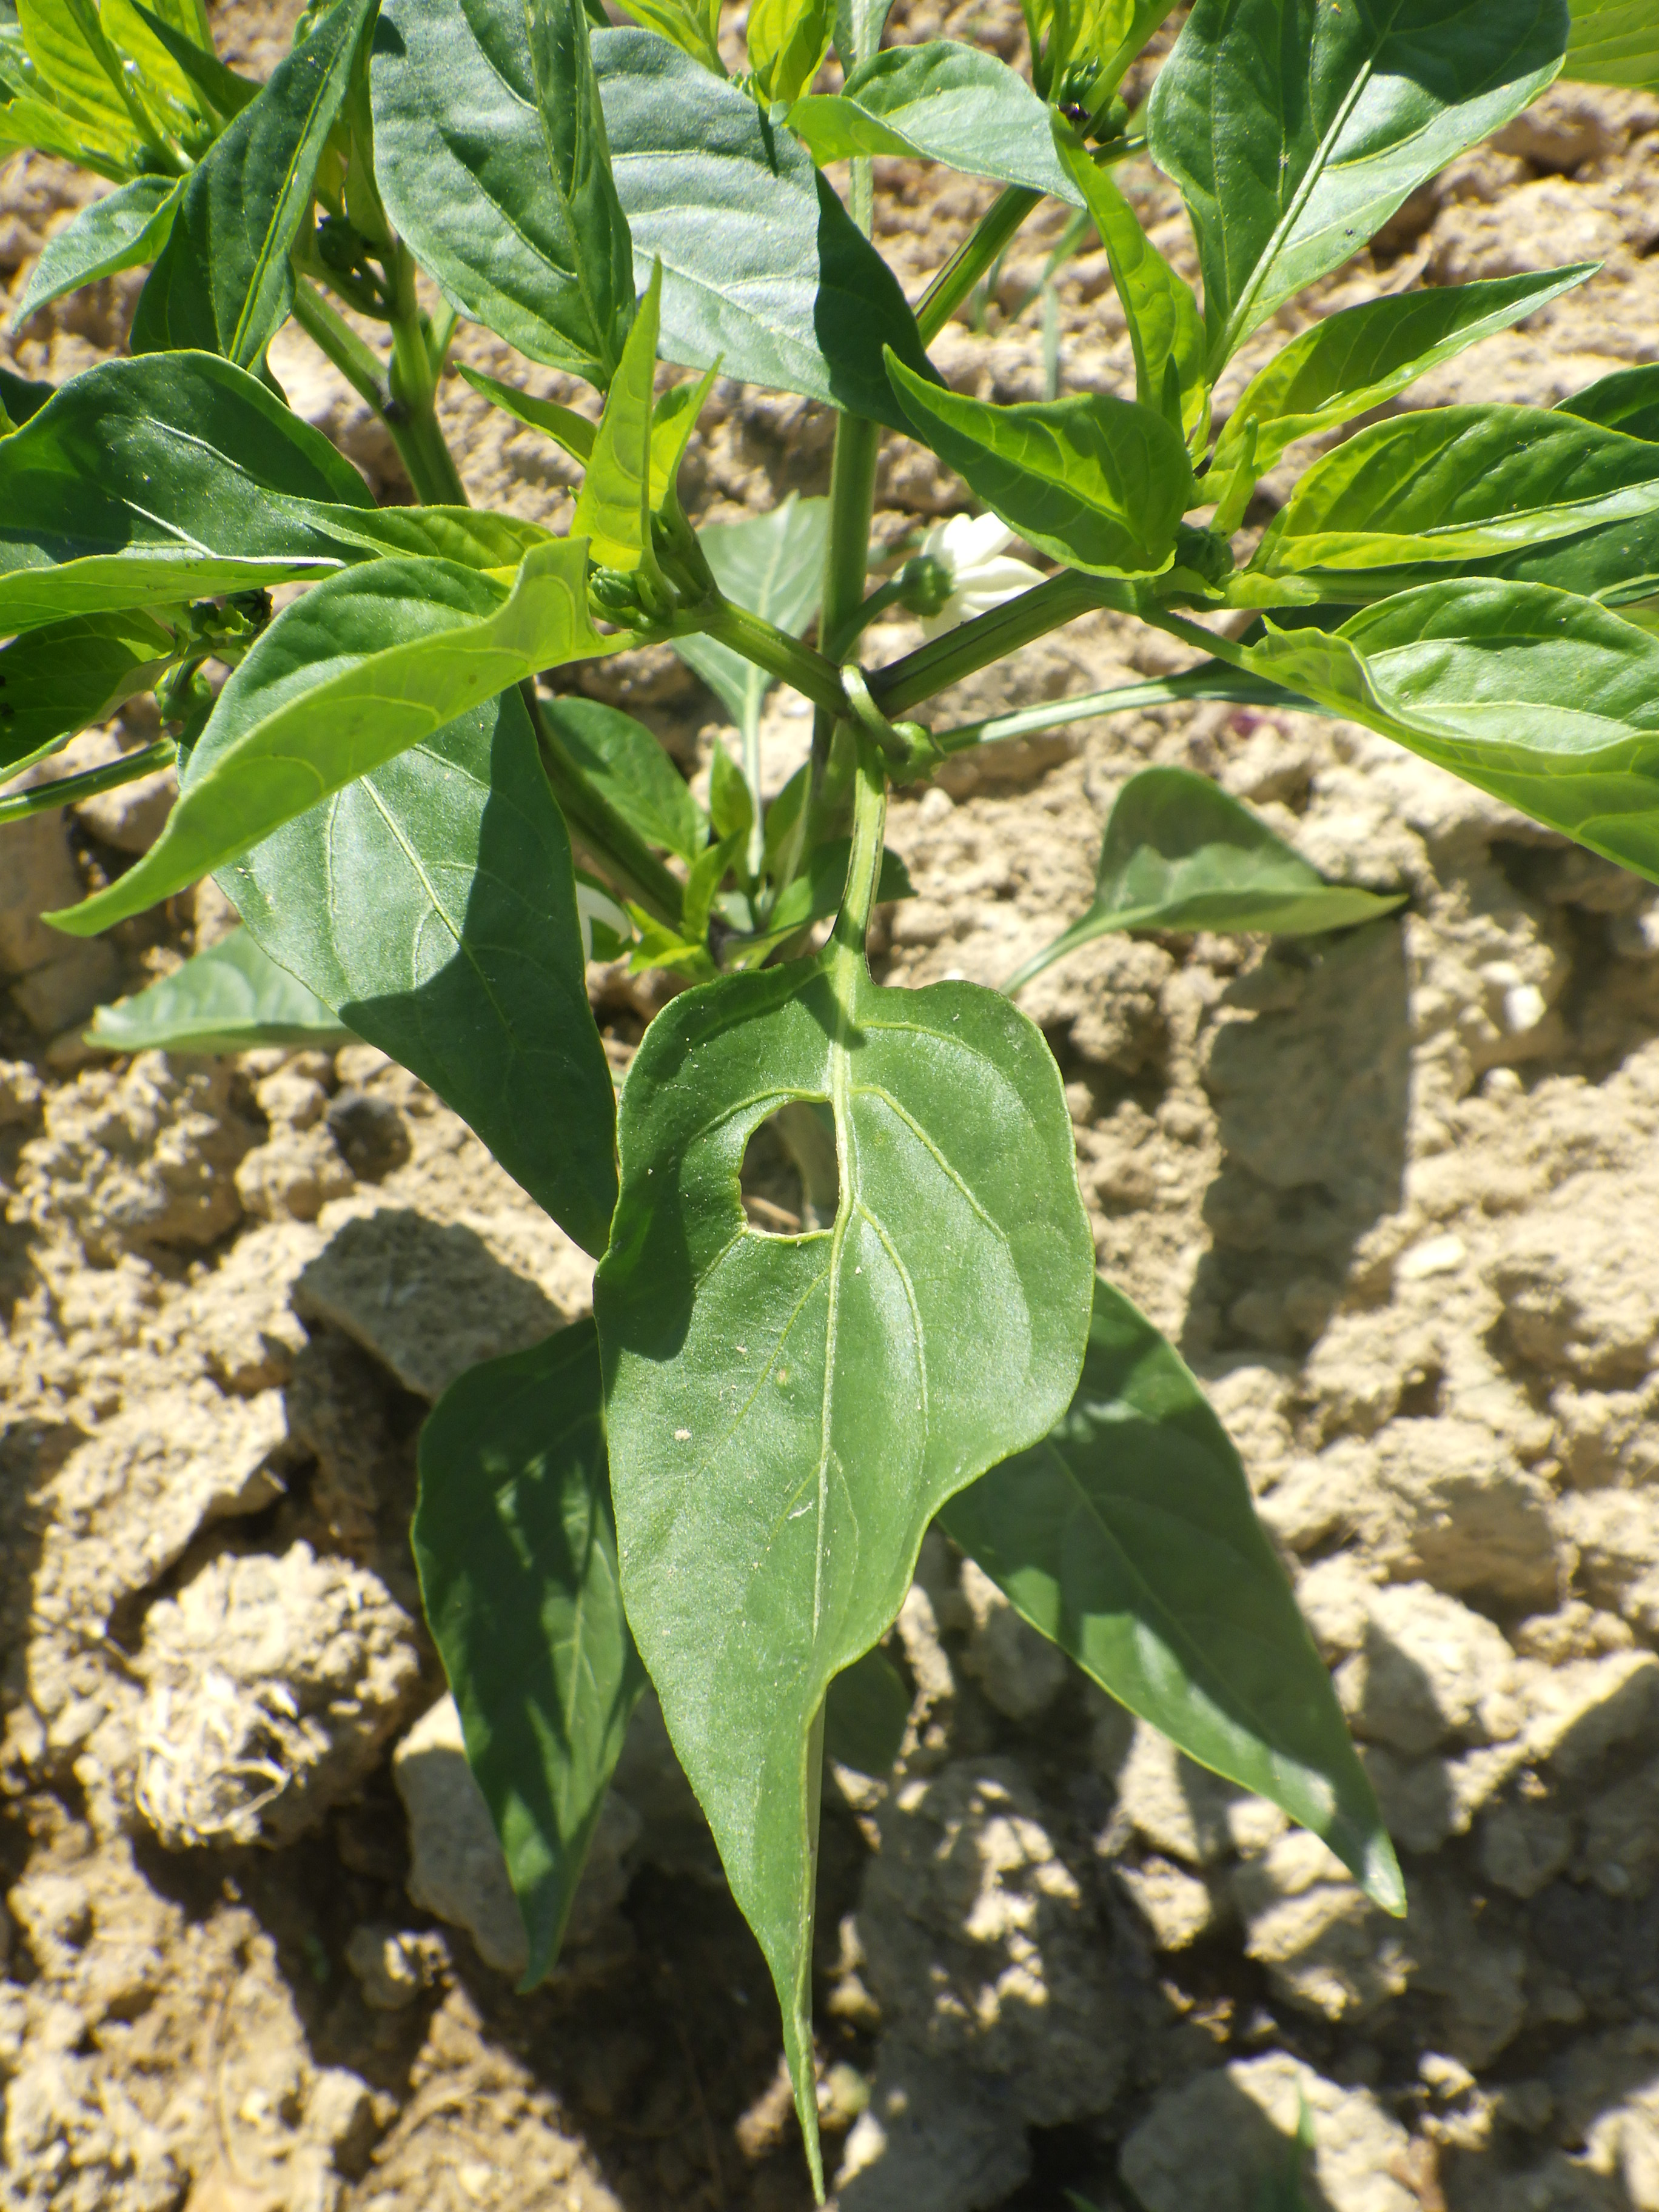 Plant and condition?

chili pepper, phytophagous
